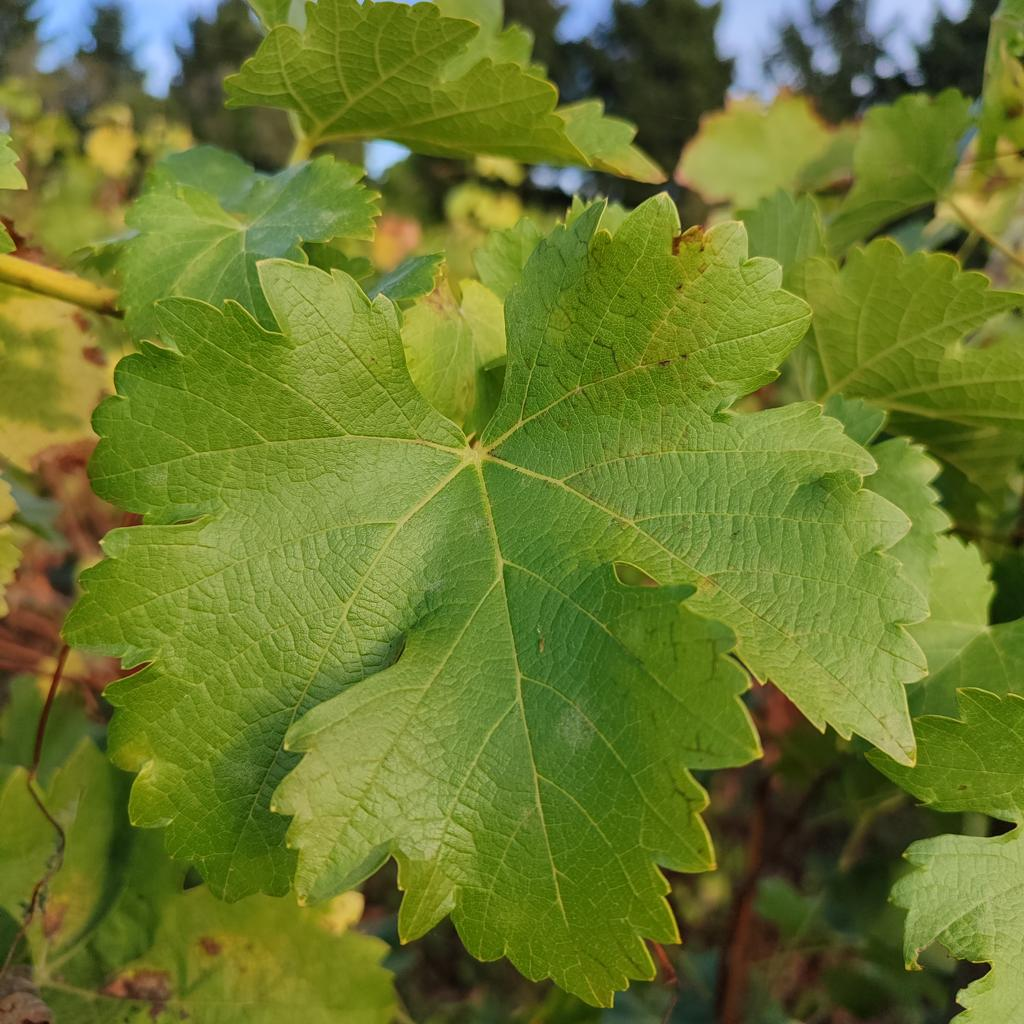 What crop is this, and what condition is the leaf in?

grapevine, powdery mildew
